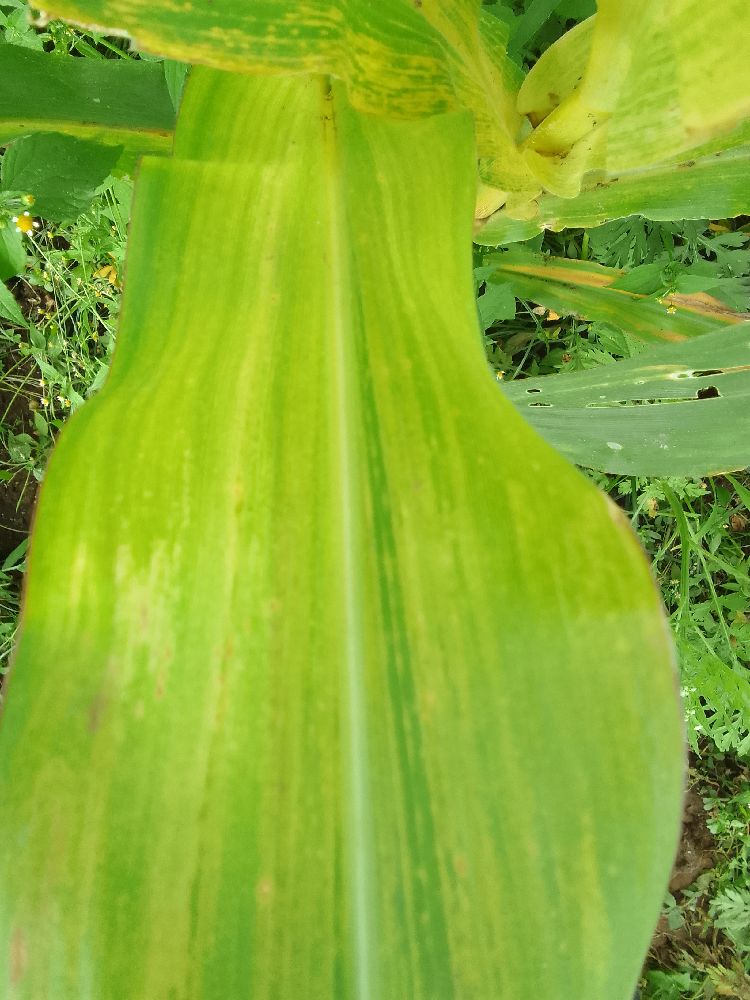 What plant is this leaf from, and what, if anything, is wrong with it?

maize, maize lethal necrosis
